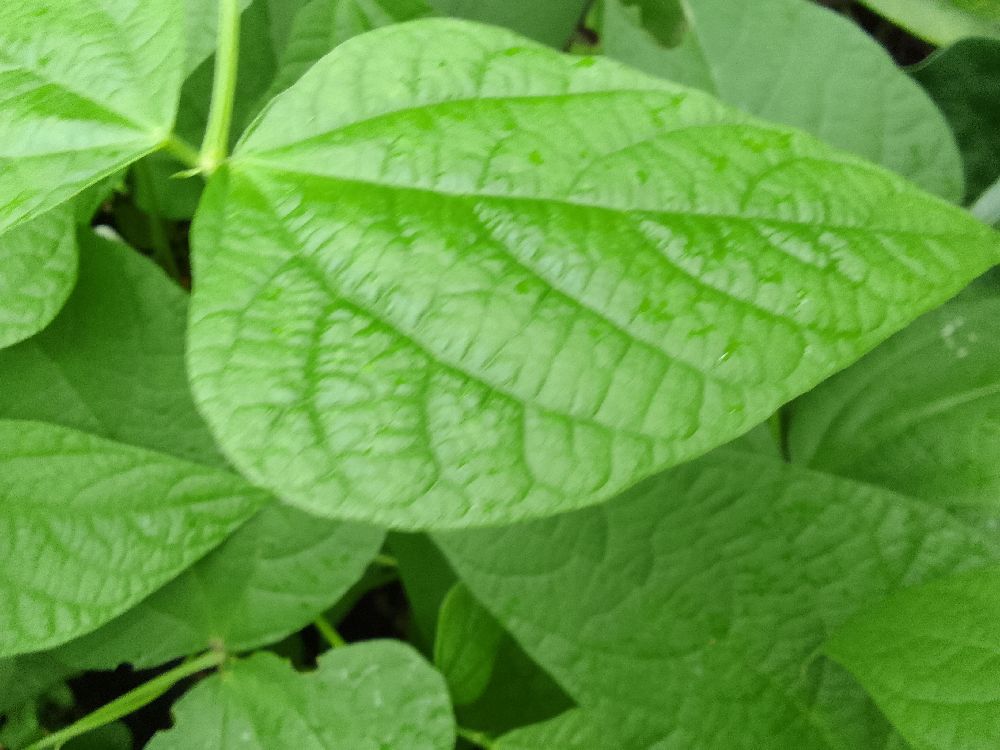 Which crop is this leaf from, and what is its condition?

common bean, healthy
